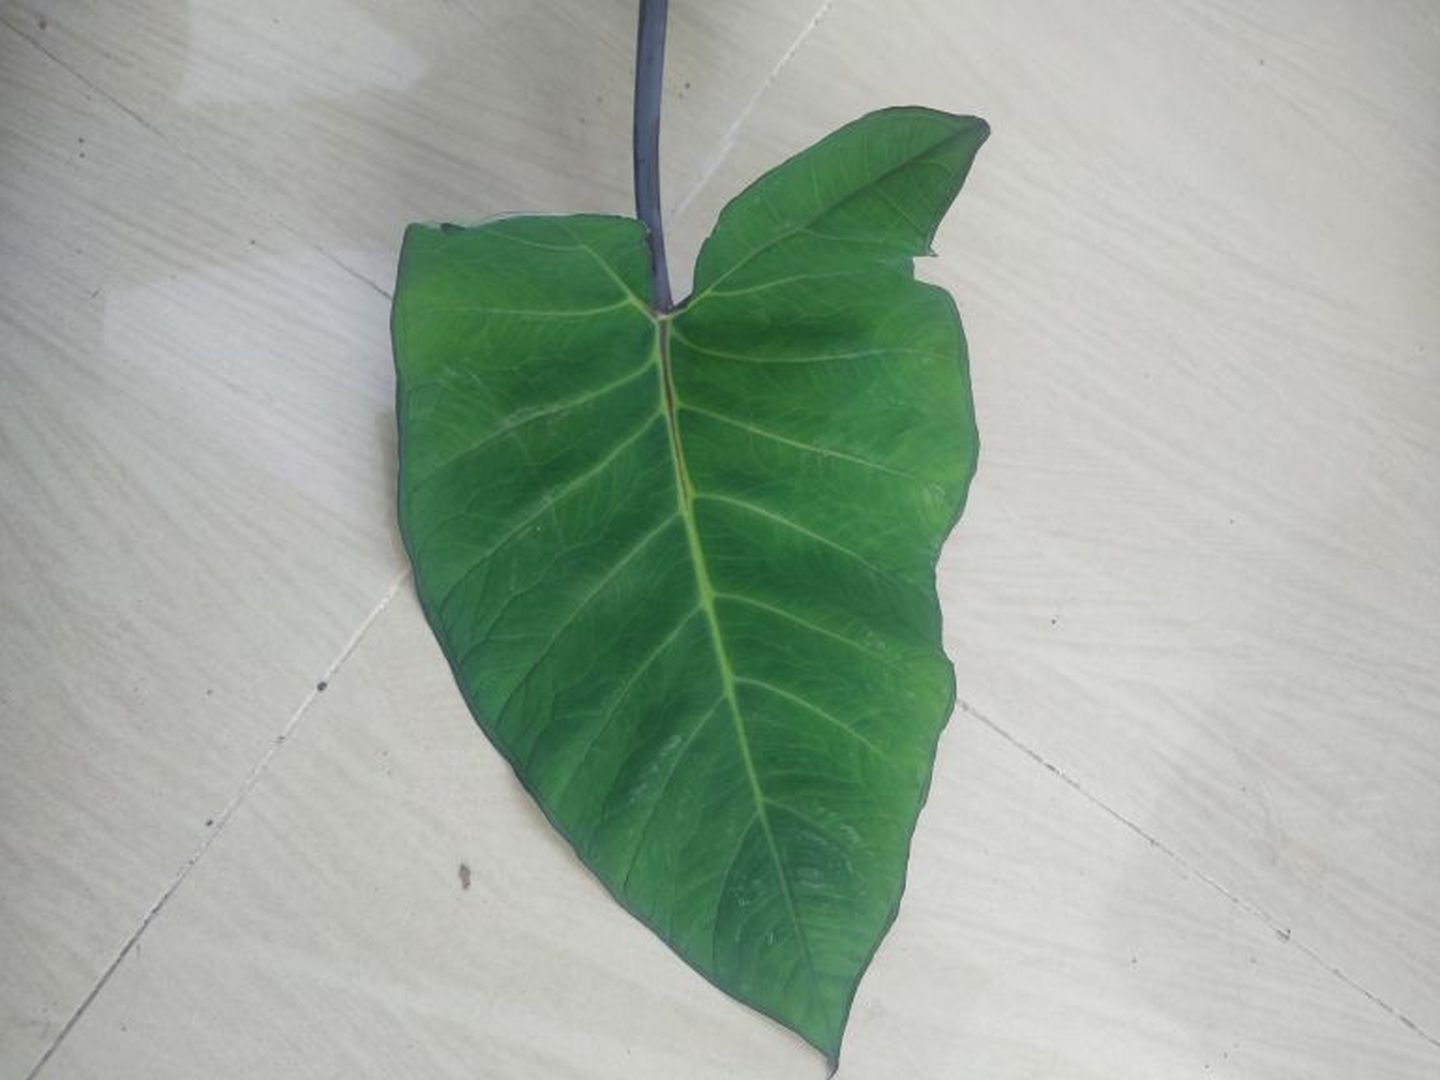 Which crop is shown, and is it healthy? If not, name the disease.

taro, healthy
